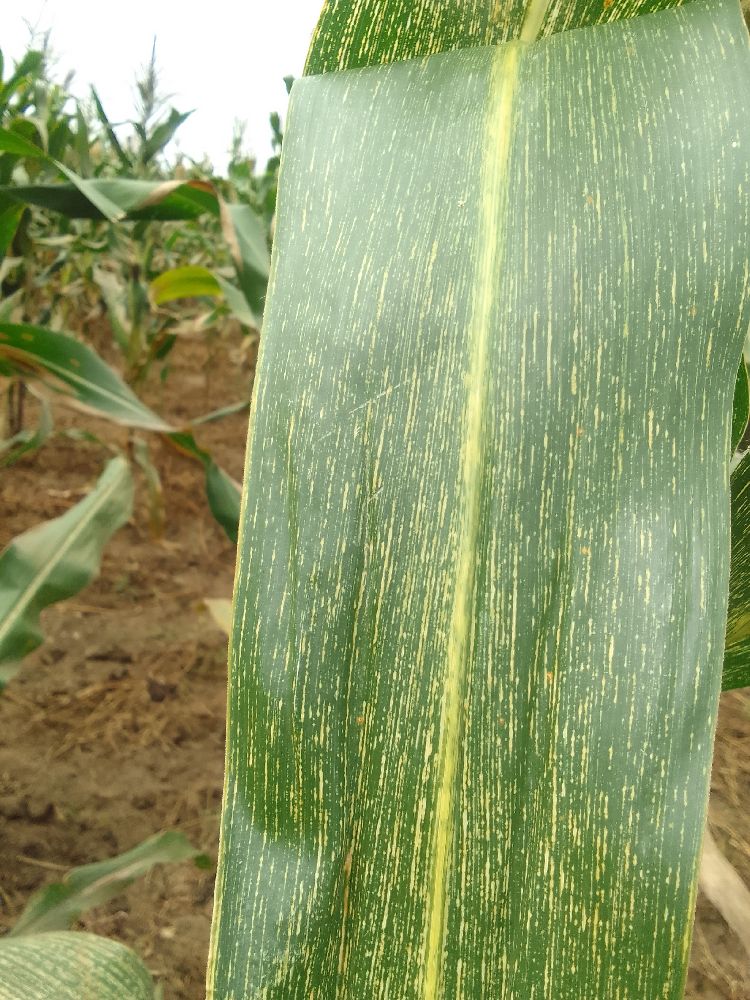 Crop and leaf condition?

maize, maize streak virus
